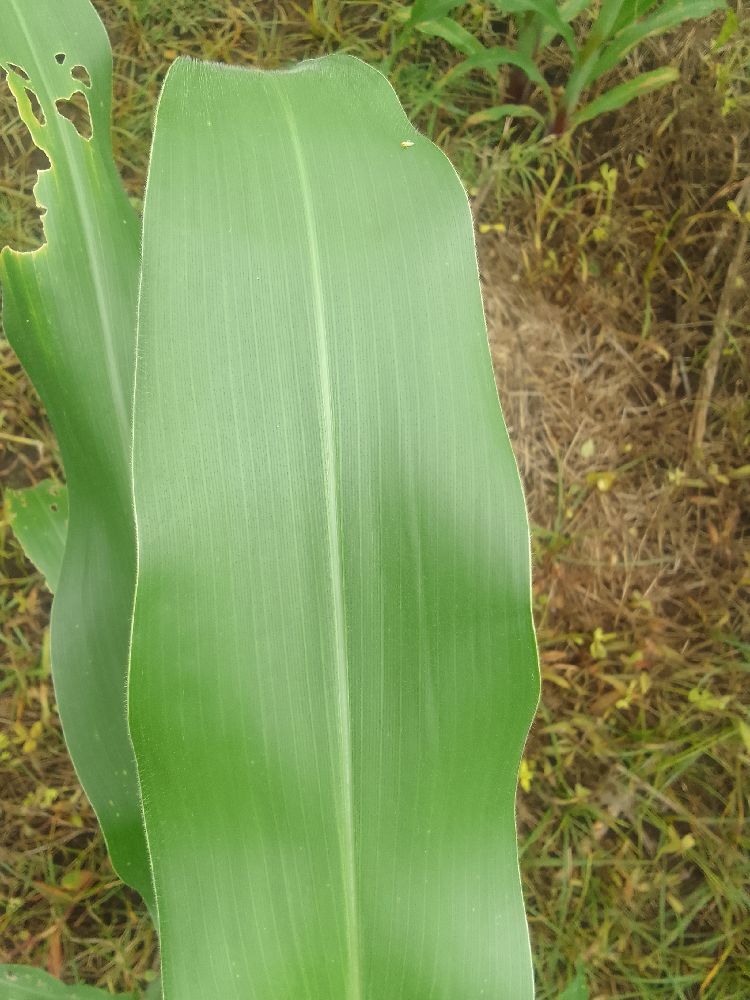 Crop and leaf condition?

maize, healthy
